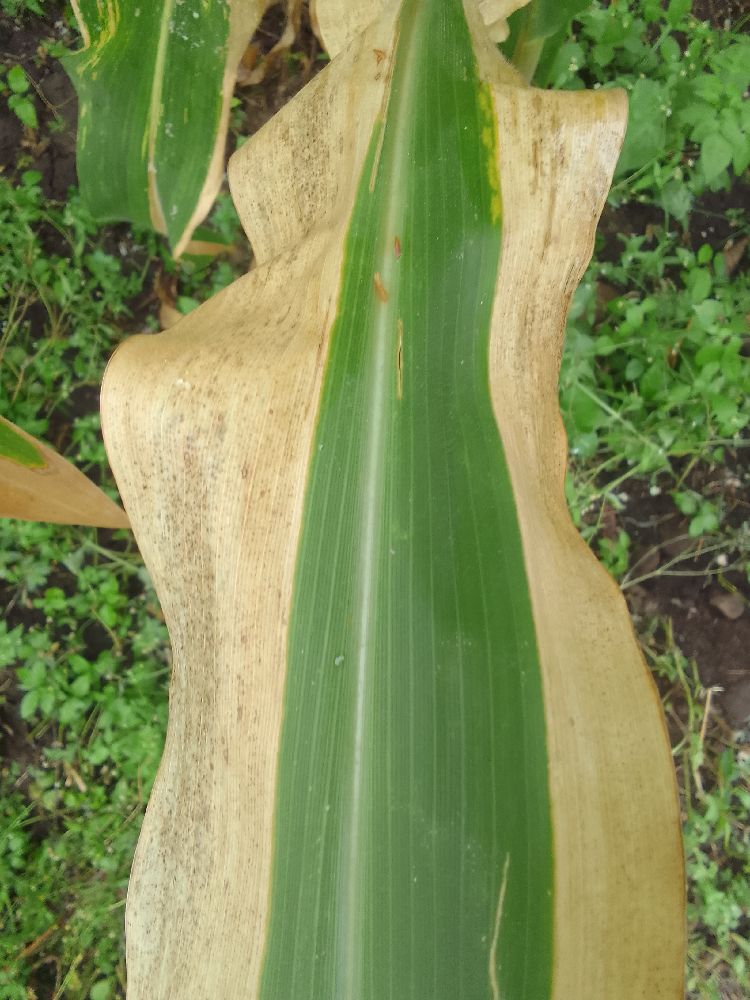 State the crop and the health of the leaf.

maize, maize lethal necrosis
